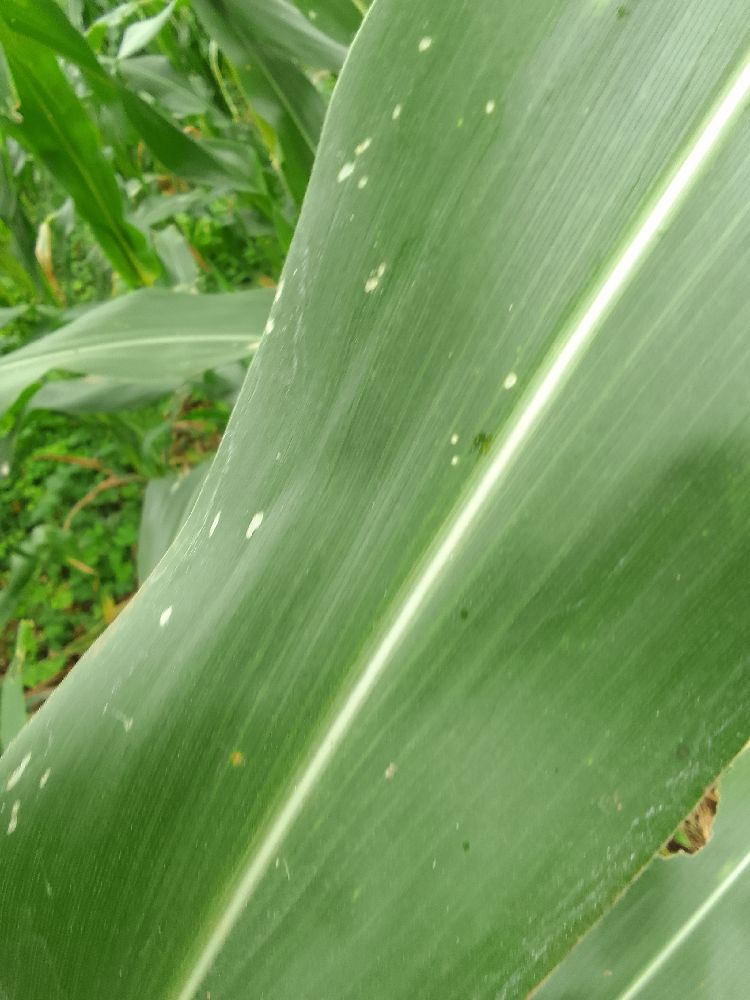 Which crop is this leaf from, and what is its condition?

maize, healthy
